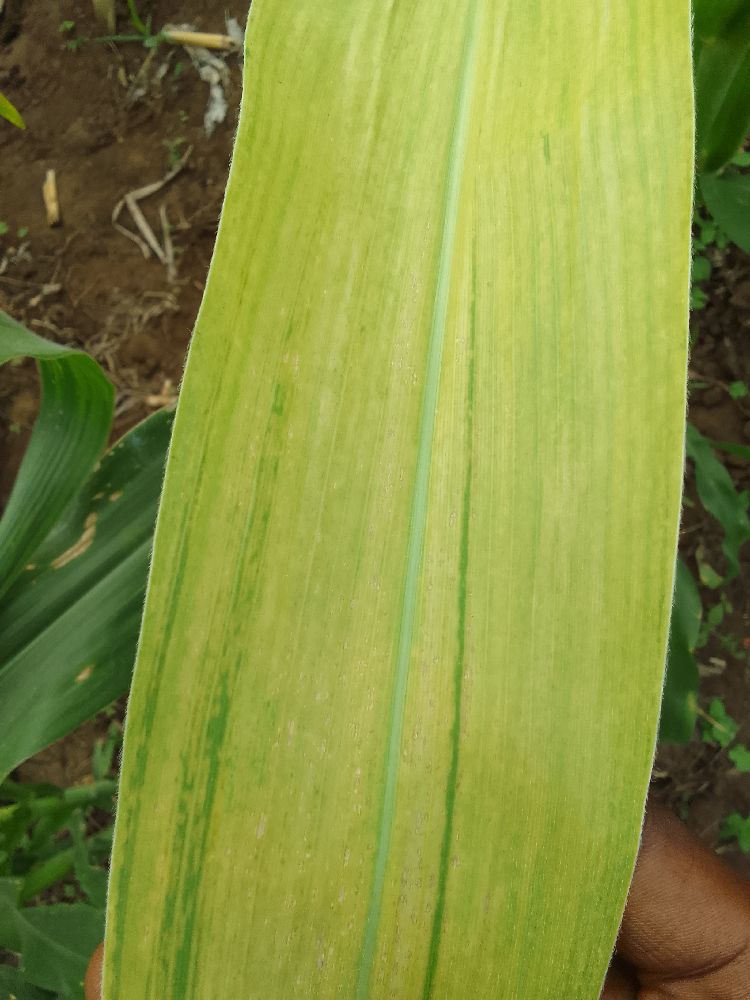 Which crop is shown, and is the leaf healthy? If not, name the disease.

maize, maize lethal necrosis
